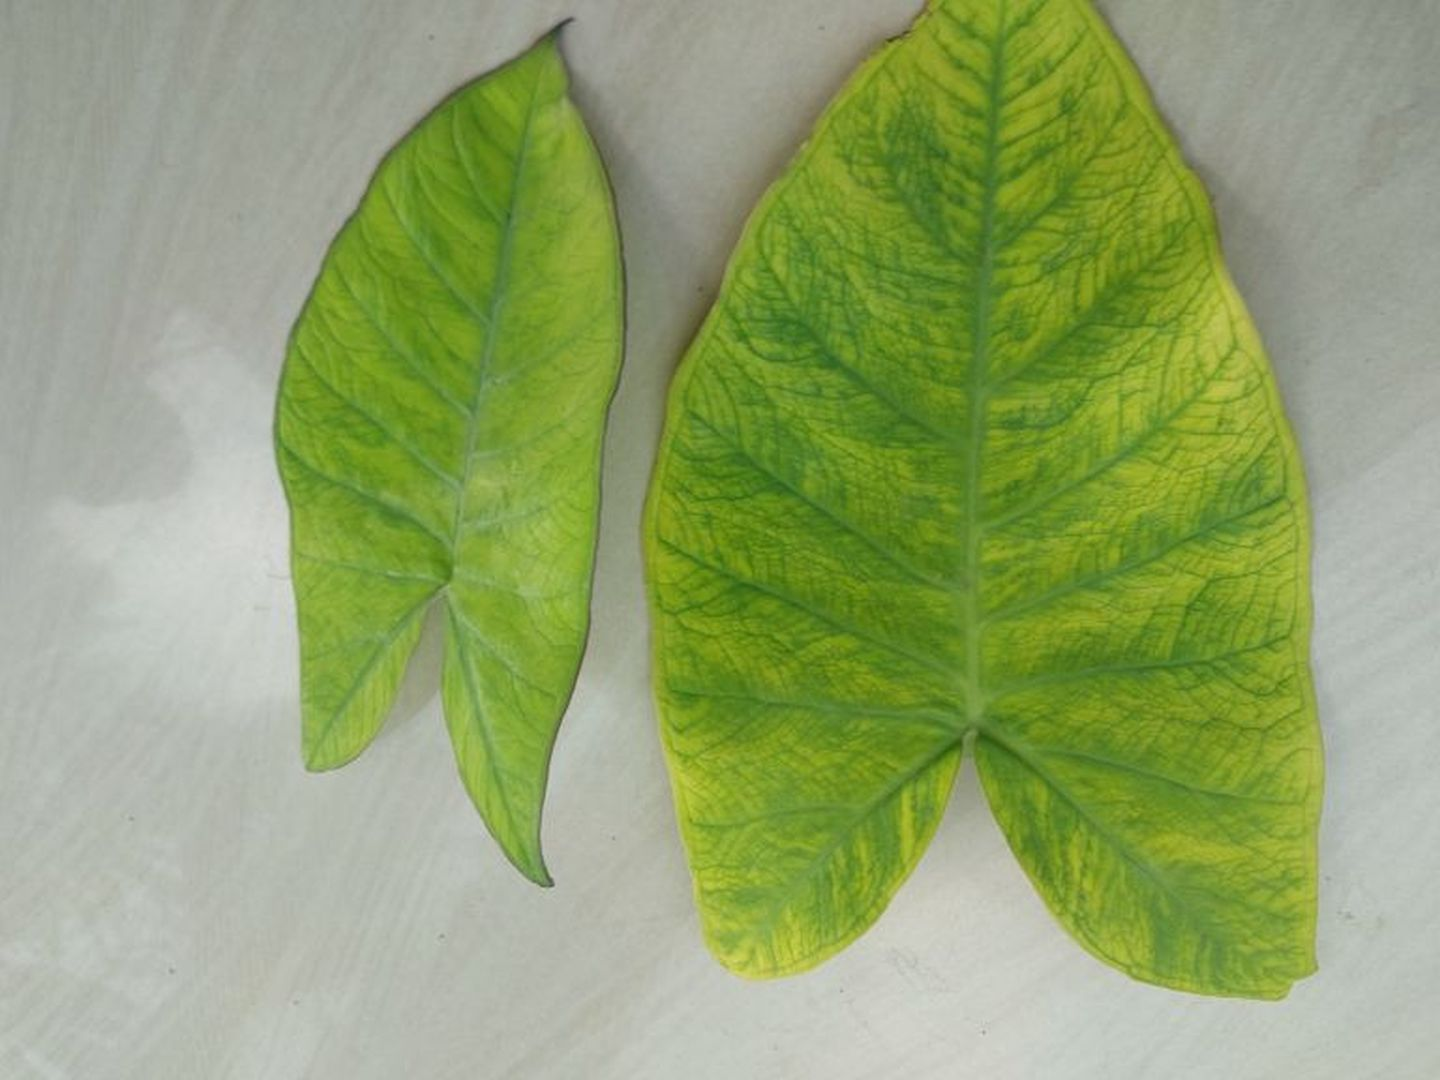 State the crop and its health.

taro, mosaic
